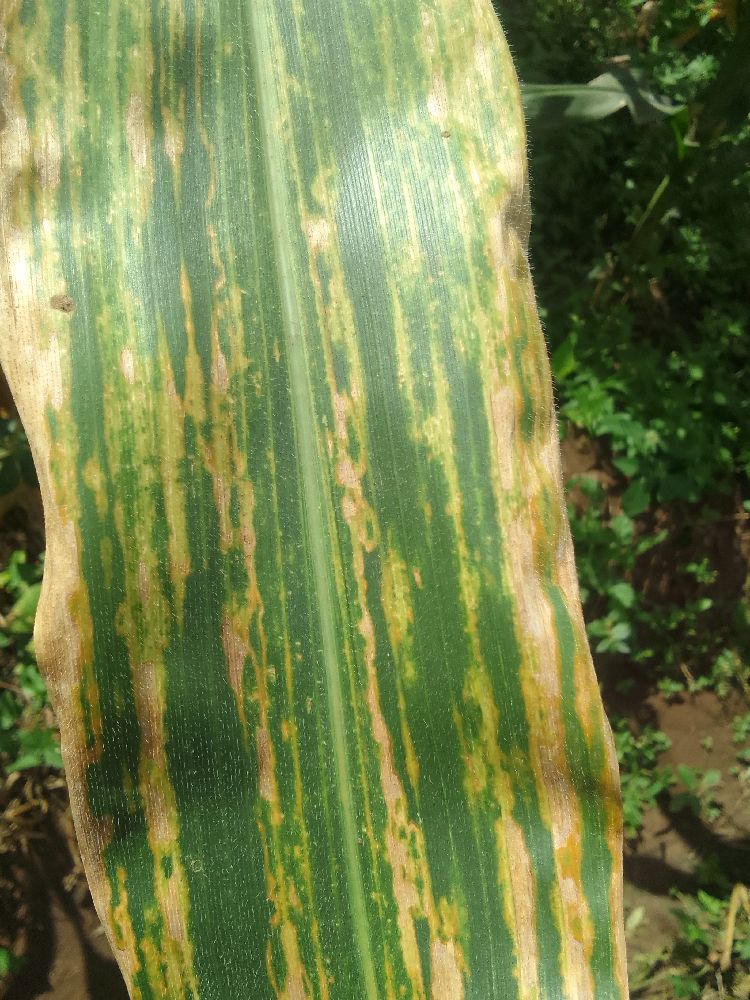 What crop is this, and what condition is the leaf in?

maize, maize lethal necrosis
